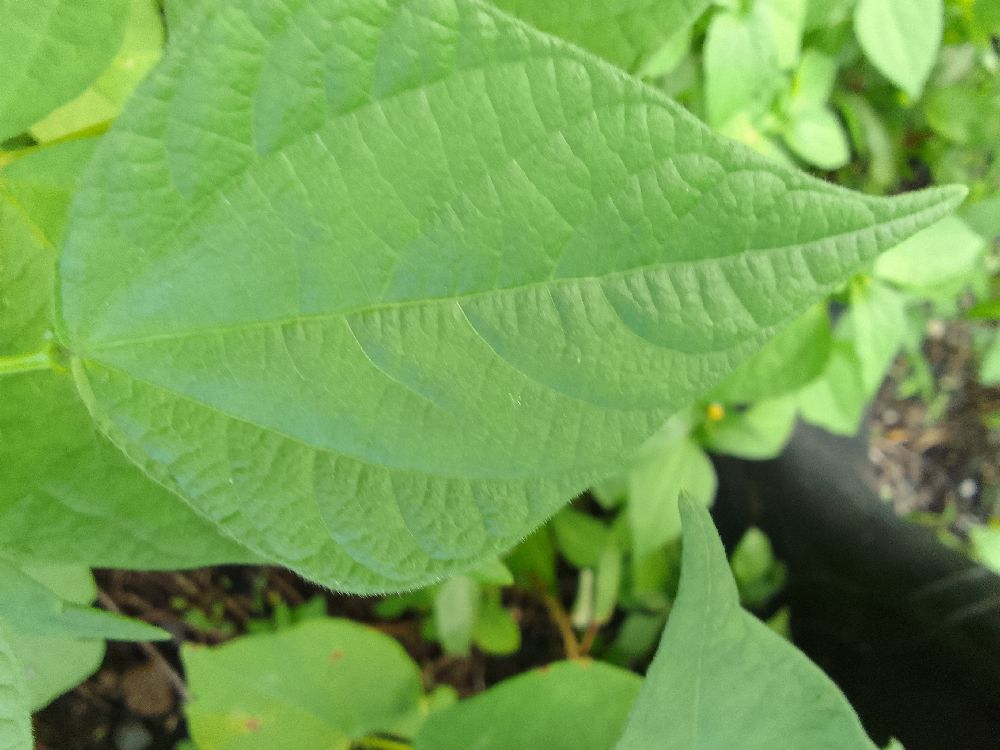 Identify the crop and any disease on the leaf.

common bean, healthy
